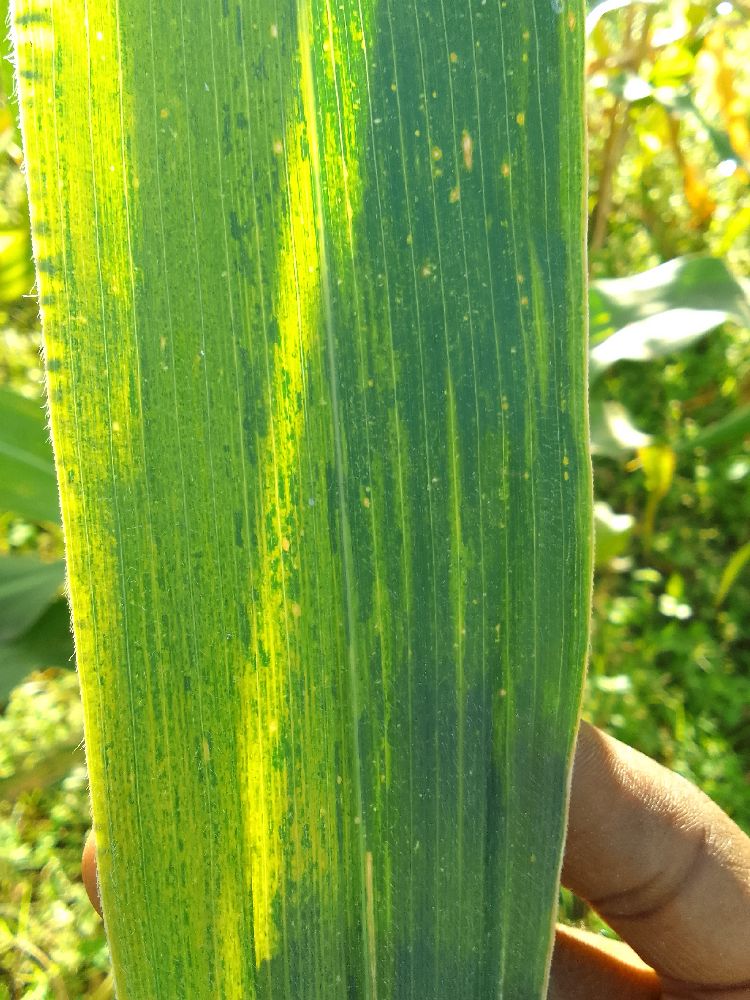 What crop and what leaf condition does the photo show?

maize, maize lethal necrosis
